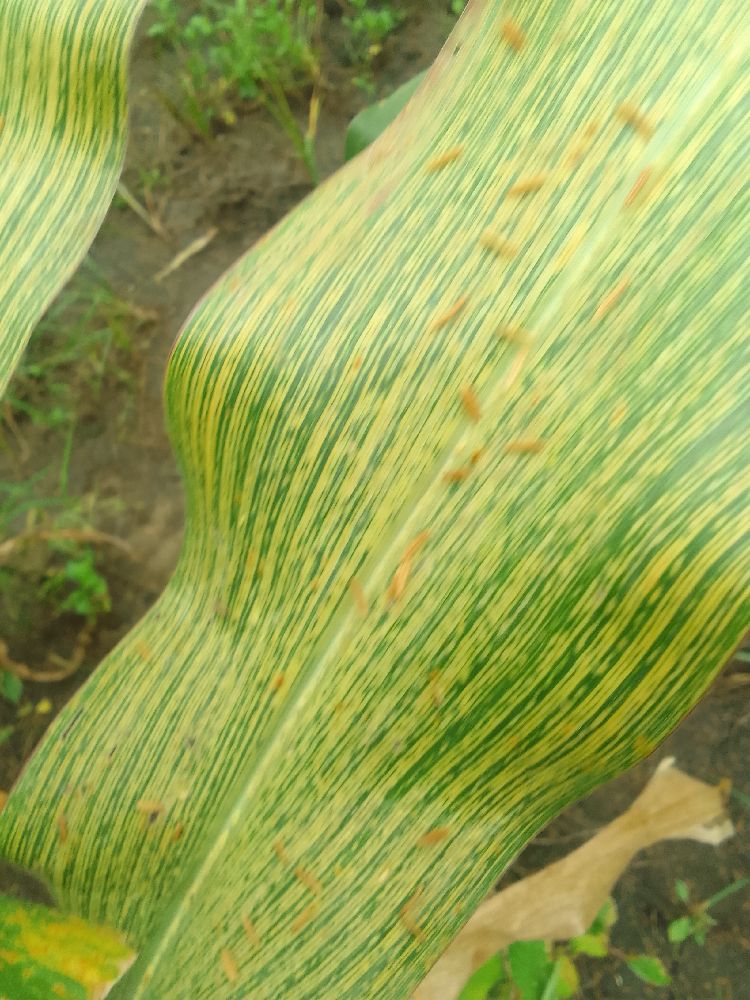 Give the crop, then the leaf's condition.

maize, maize streak virus
